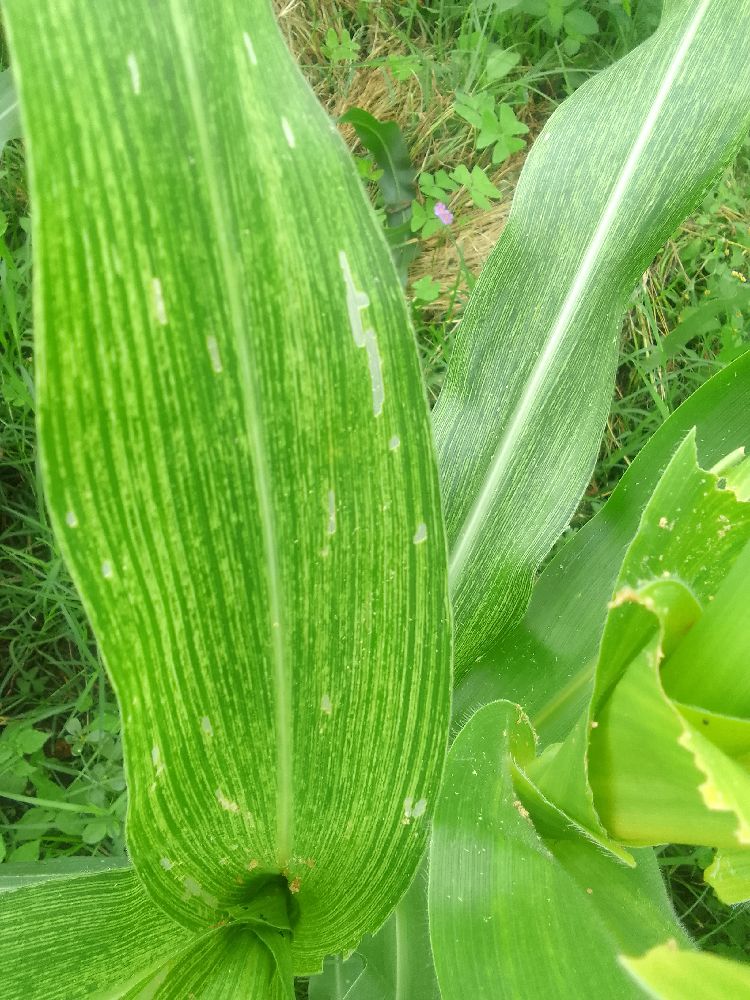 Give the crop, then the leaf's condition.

maize, maize streak virus
